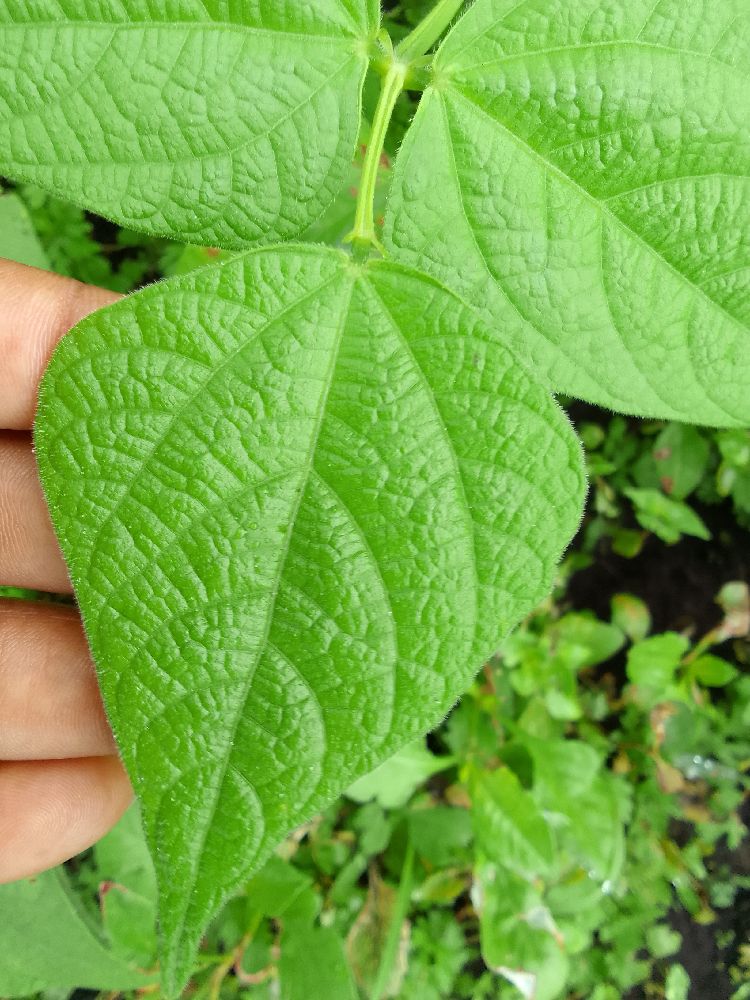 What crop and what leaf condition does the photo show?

common bean, healthy
